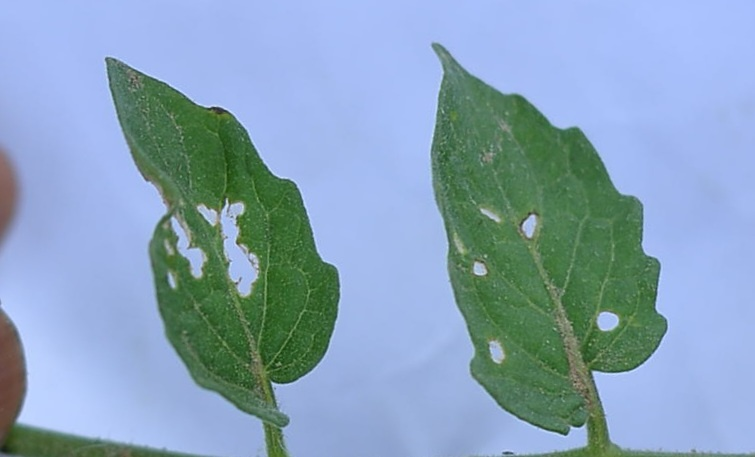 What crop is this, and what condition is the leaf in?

tomato, infected
